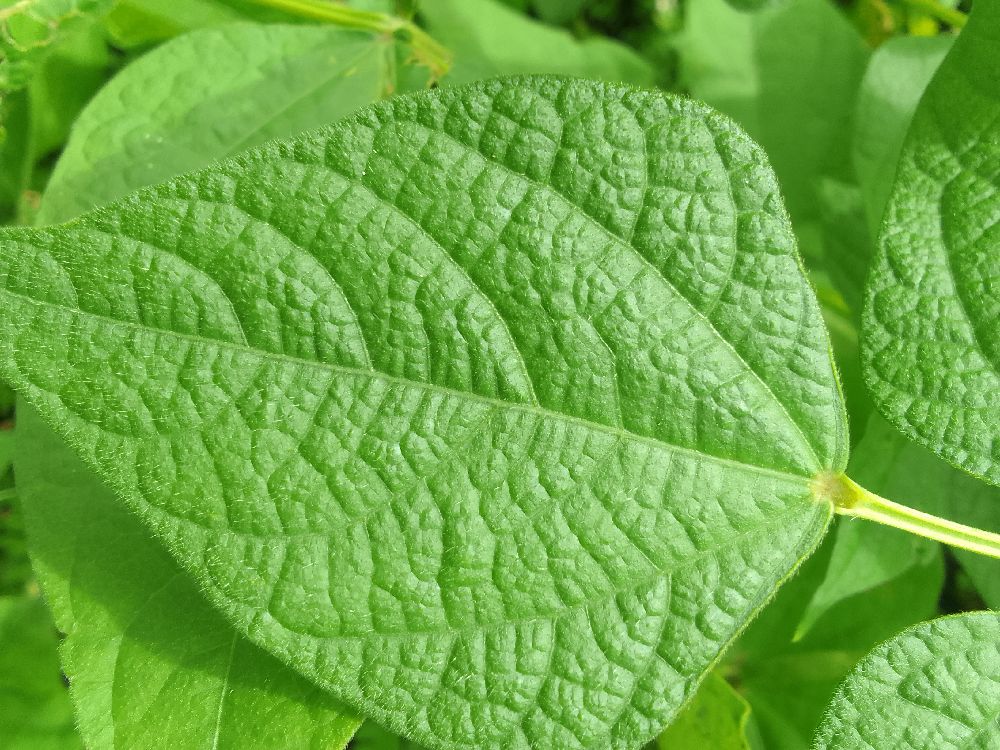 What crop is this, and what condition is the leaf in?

common bean, healthy
